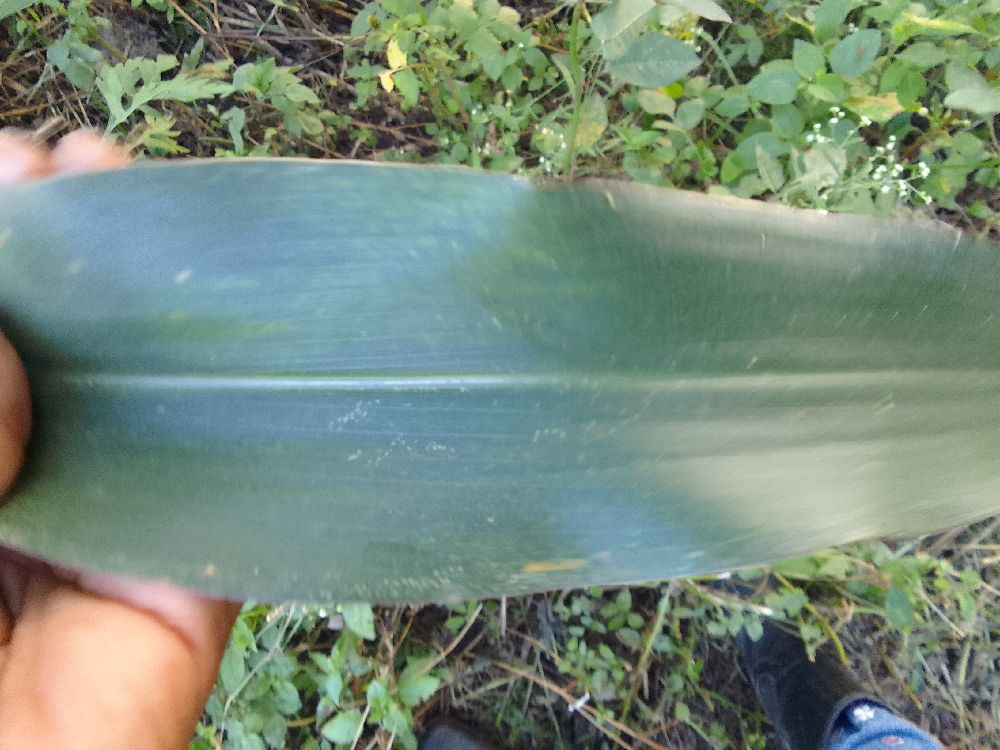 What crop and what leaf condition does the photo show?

maize, healthy
